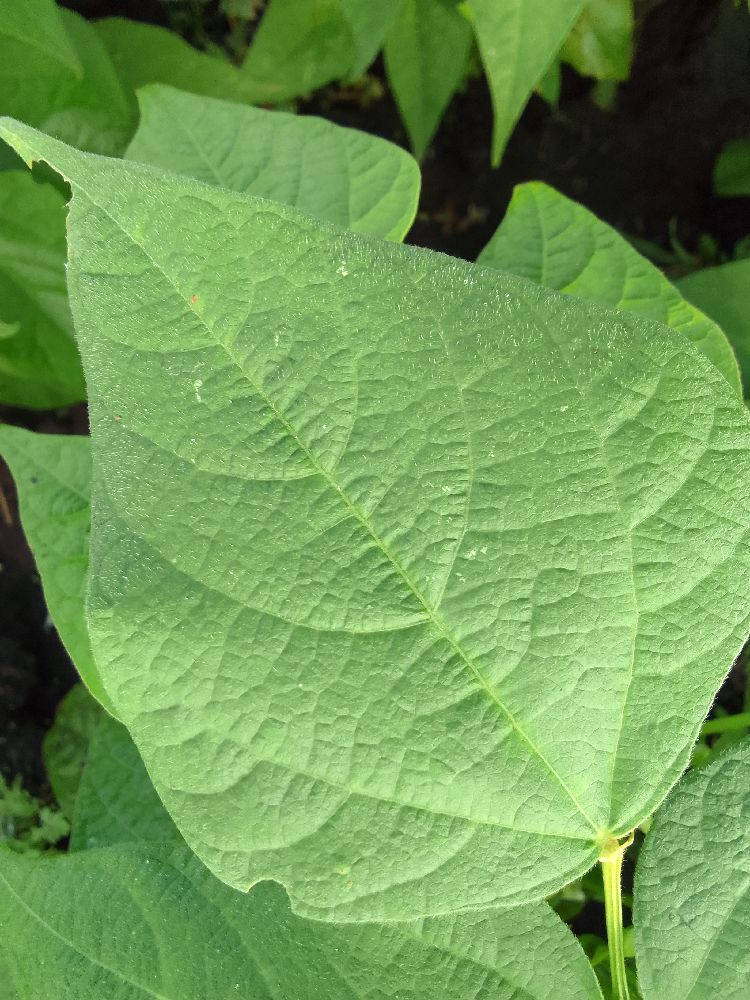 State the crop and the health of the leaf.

common bean, healthy
